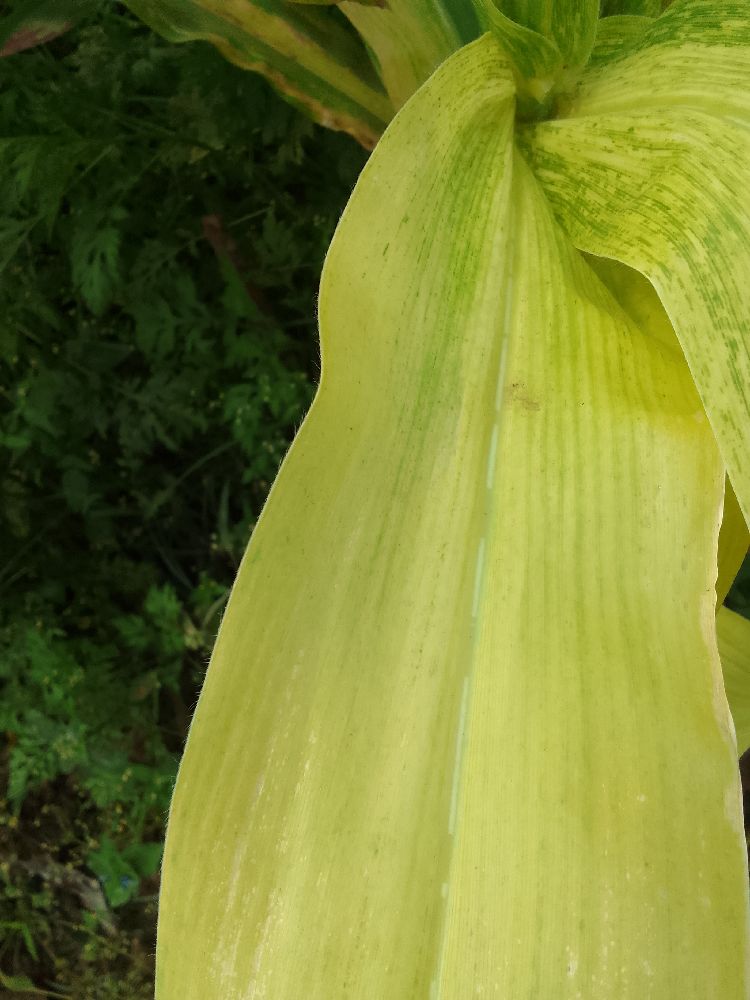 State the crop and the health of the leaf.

maize, maize lethal necrosis
